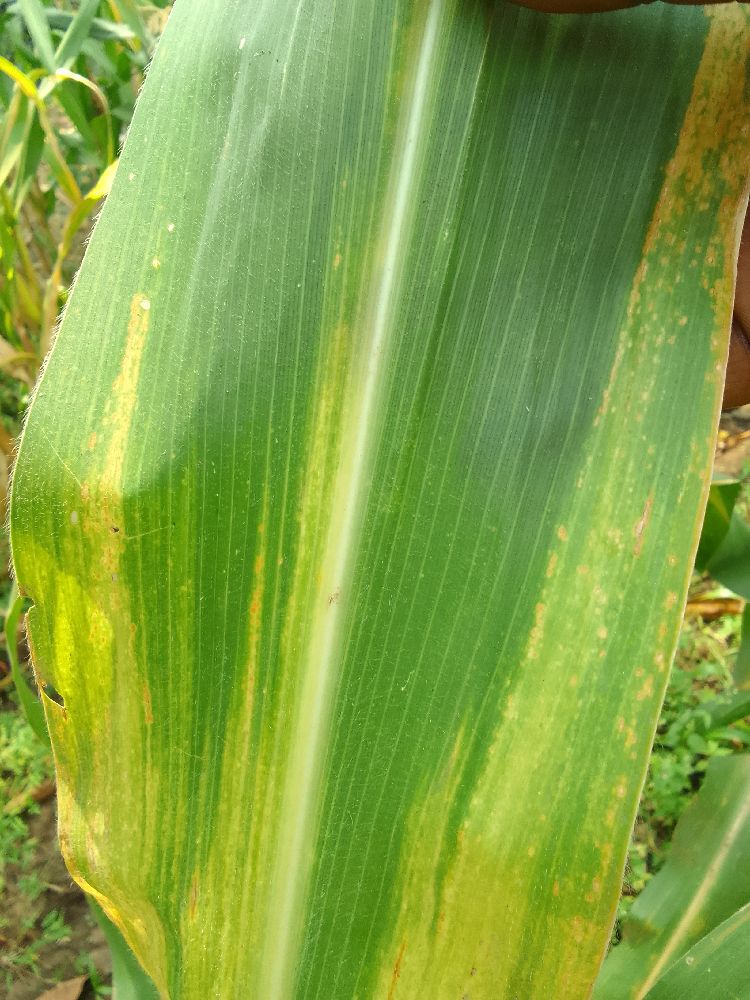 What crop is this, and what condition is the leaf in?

maize, maize lethal necrosis
